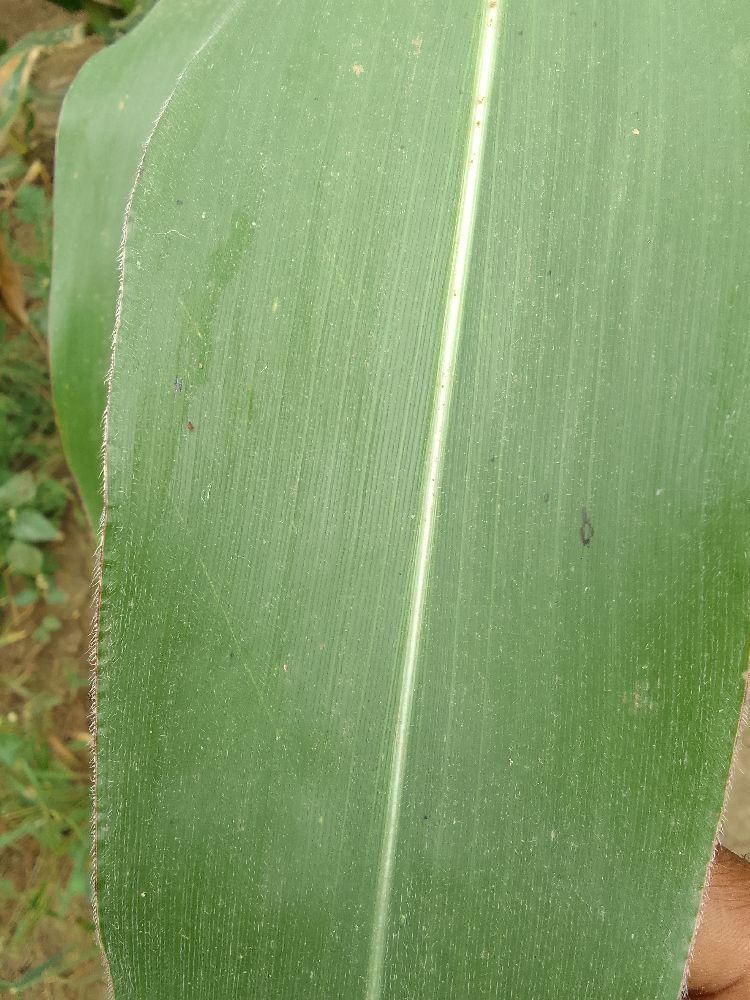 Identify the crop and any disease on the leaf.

maize, healthy
